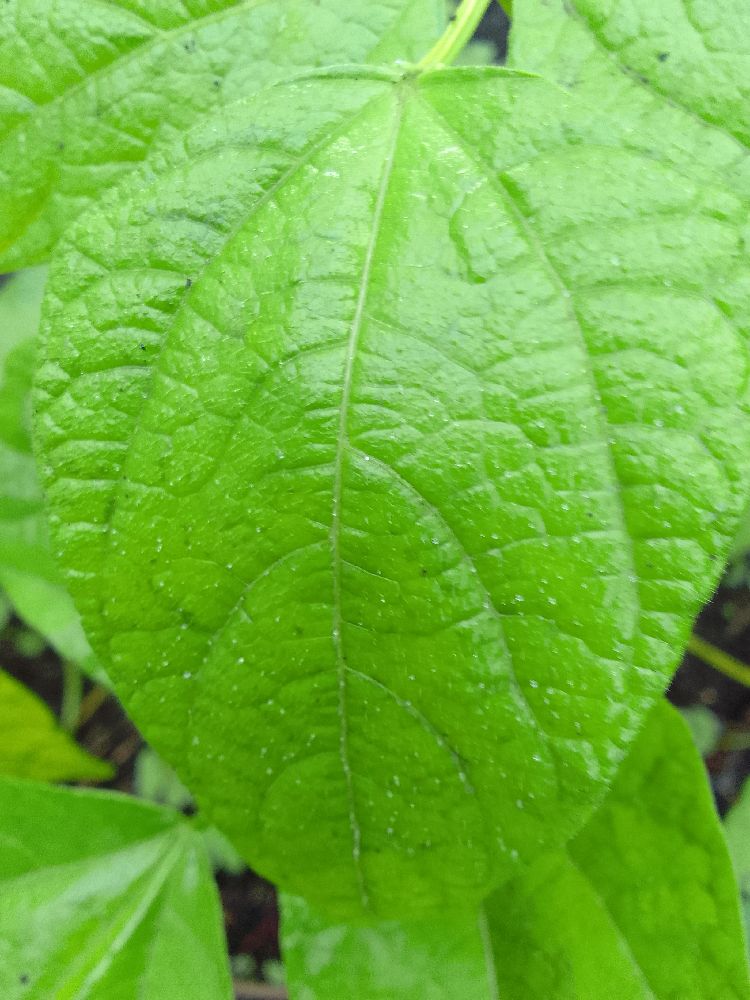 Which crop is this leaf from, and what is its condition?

common bean, healthy
